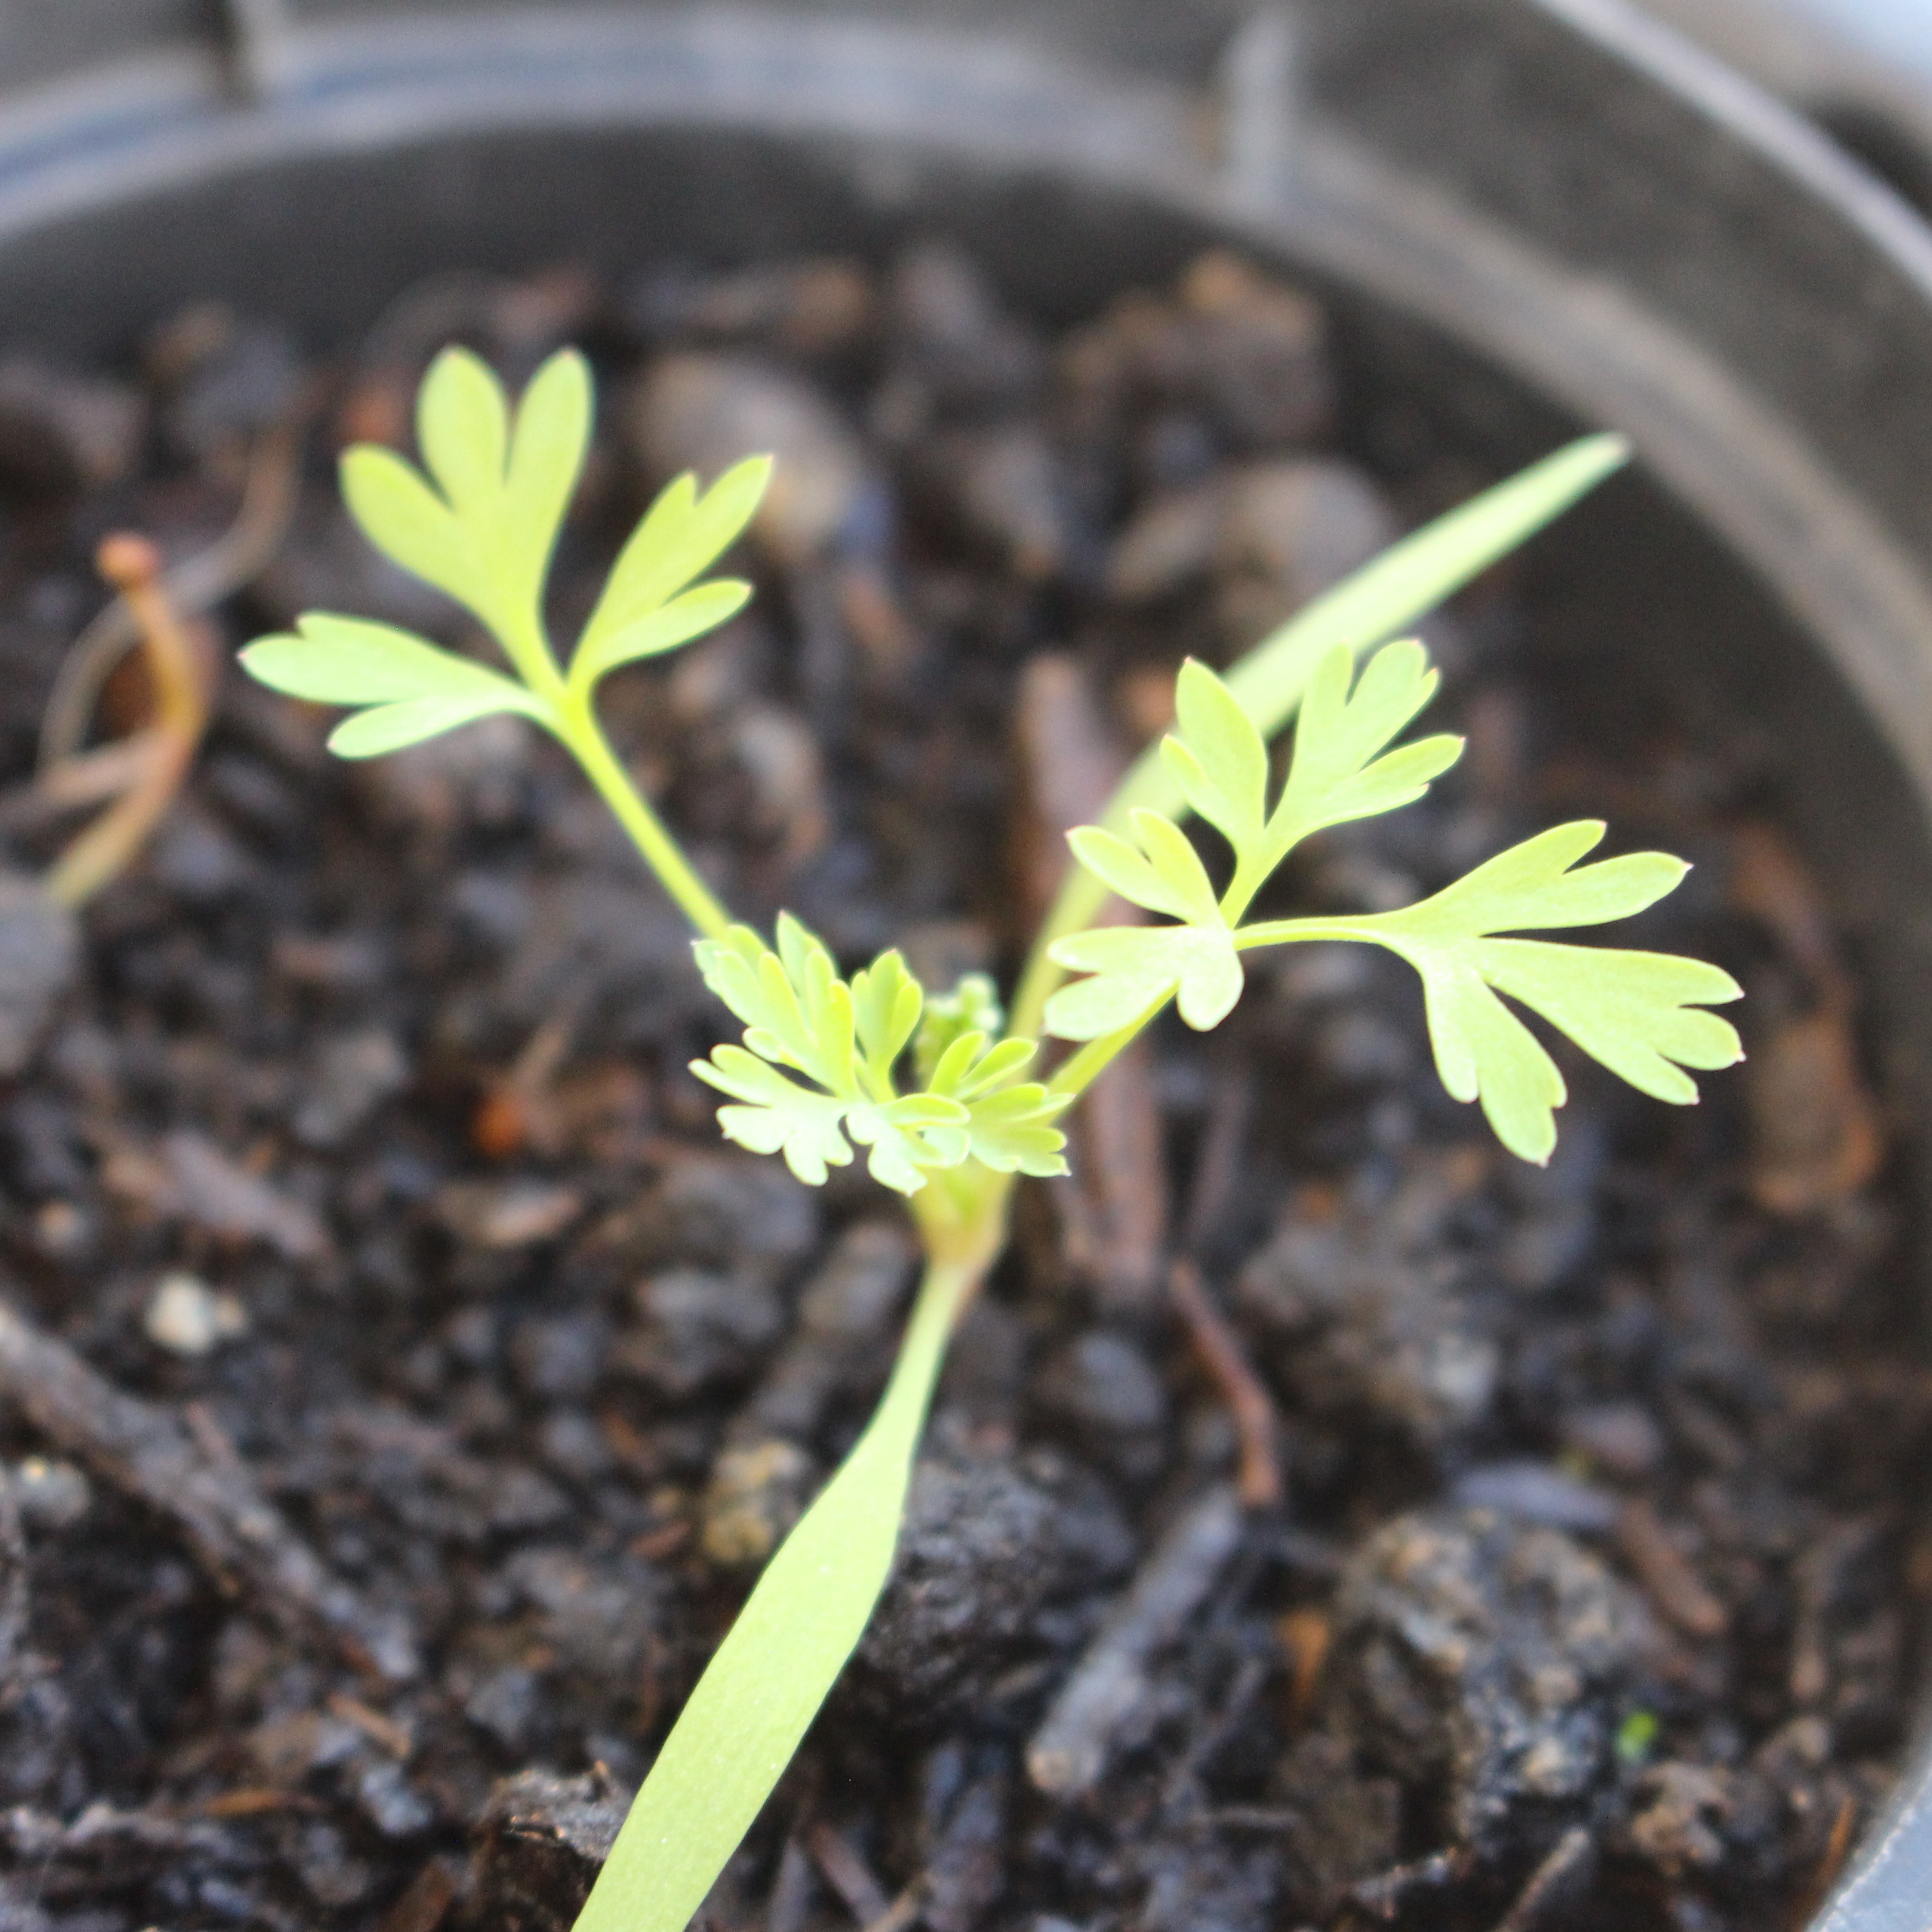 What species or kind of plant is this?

Fumaria officinalis
